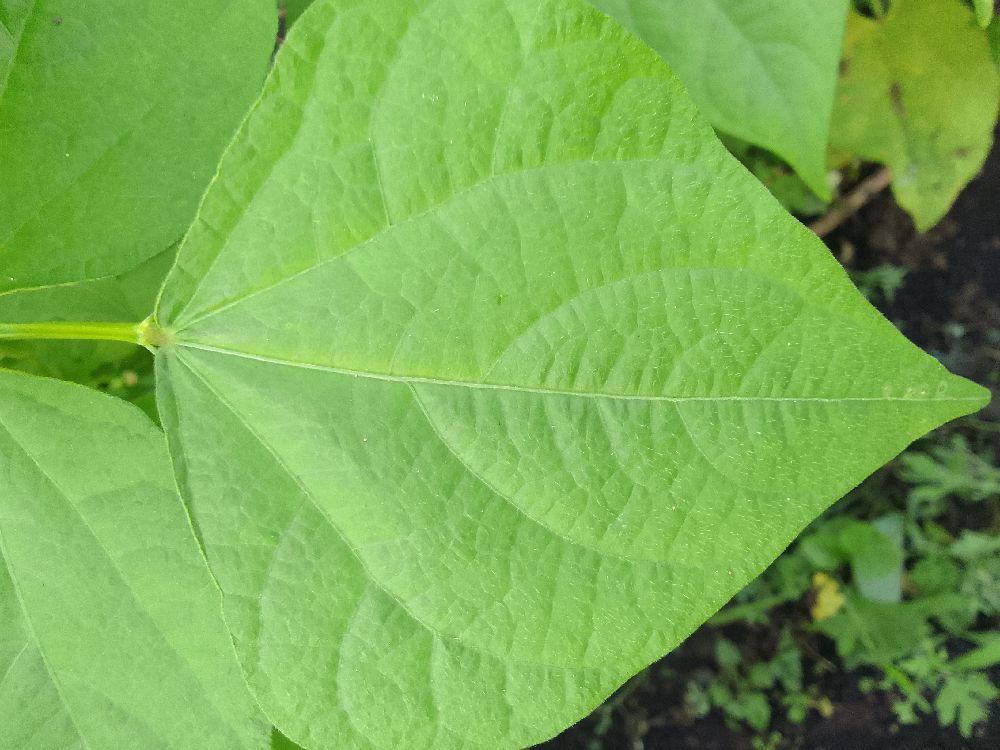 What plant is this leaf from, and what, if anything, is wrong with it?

common bean, healthy
